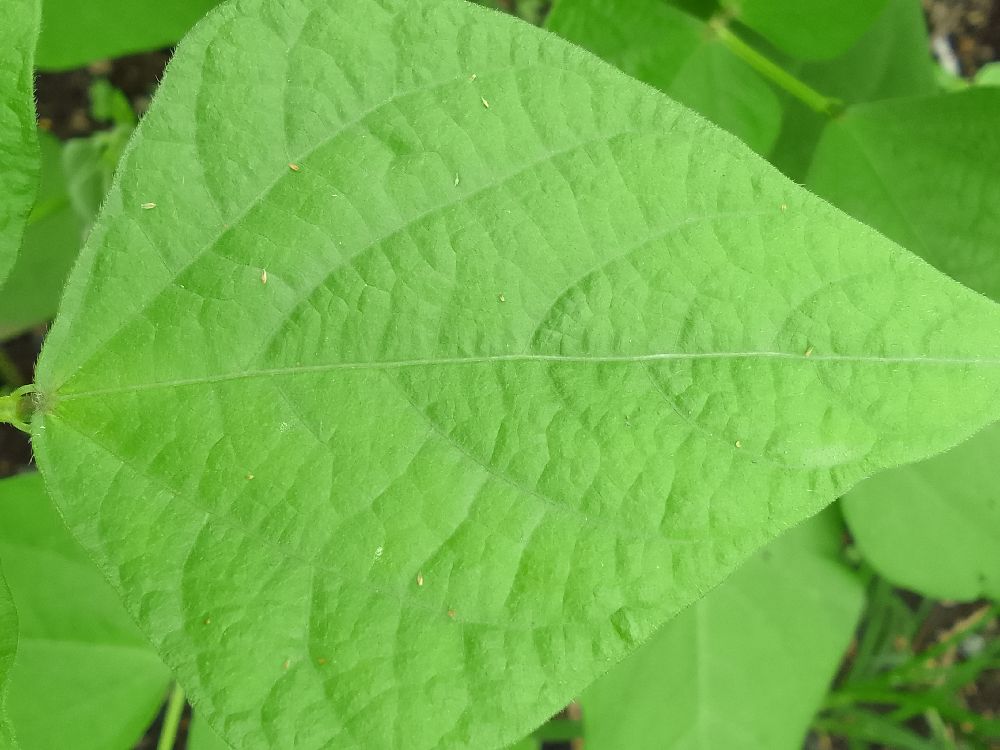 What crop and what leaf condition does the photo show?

common bean, healthy
